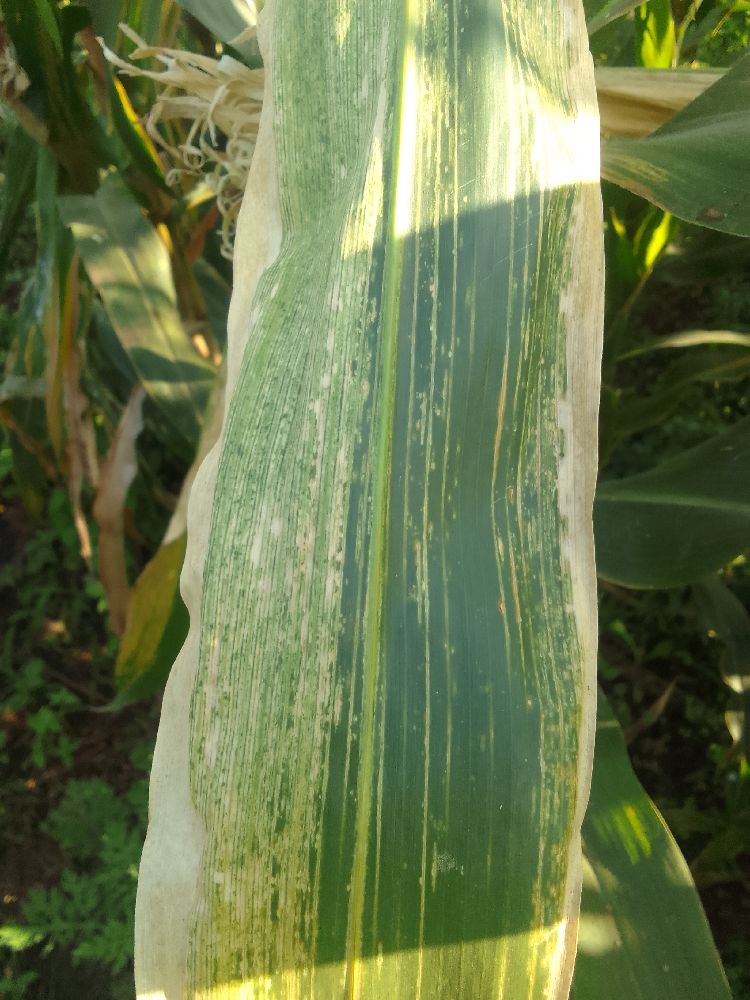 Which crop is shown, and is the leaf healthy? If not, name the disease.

maize, maize lethal necrosis
